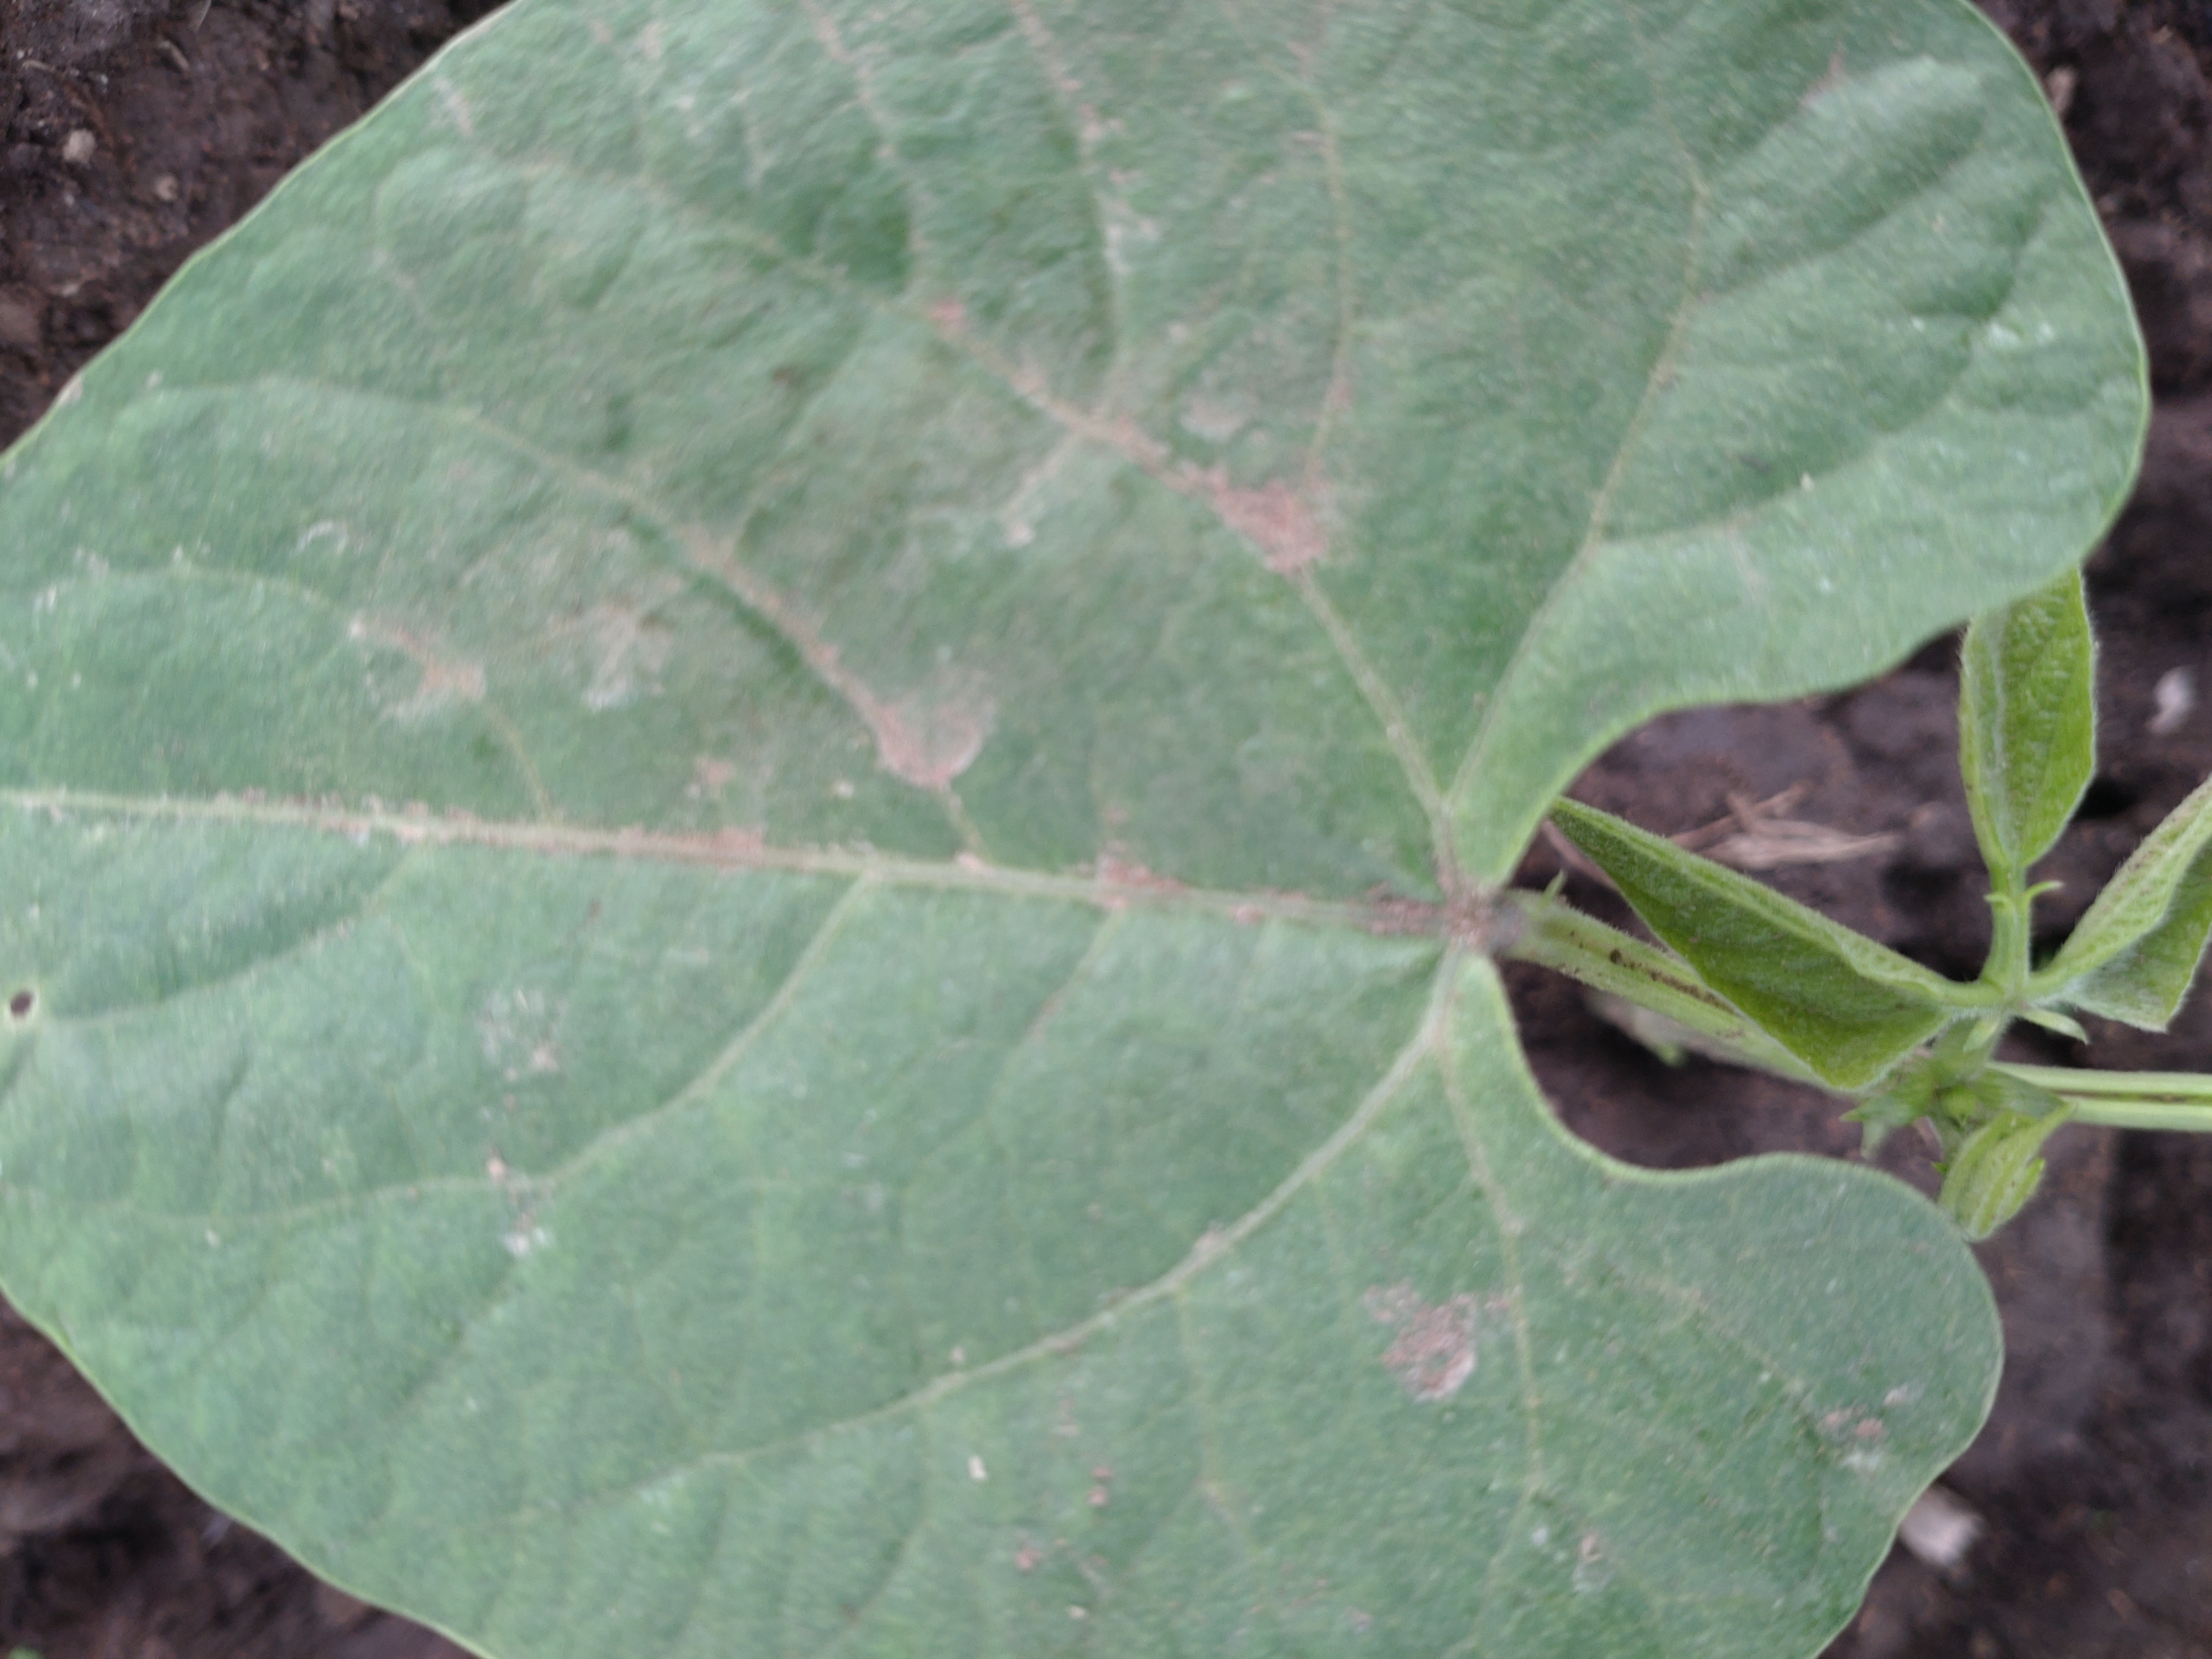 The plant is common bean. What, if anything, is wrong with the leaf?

healthy
